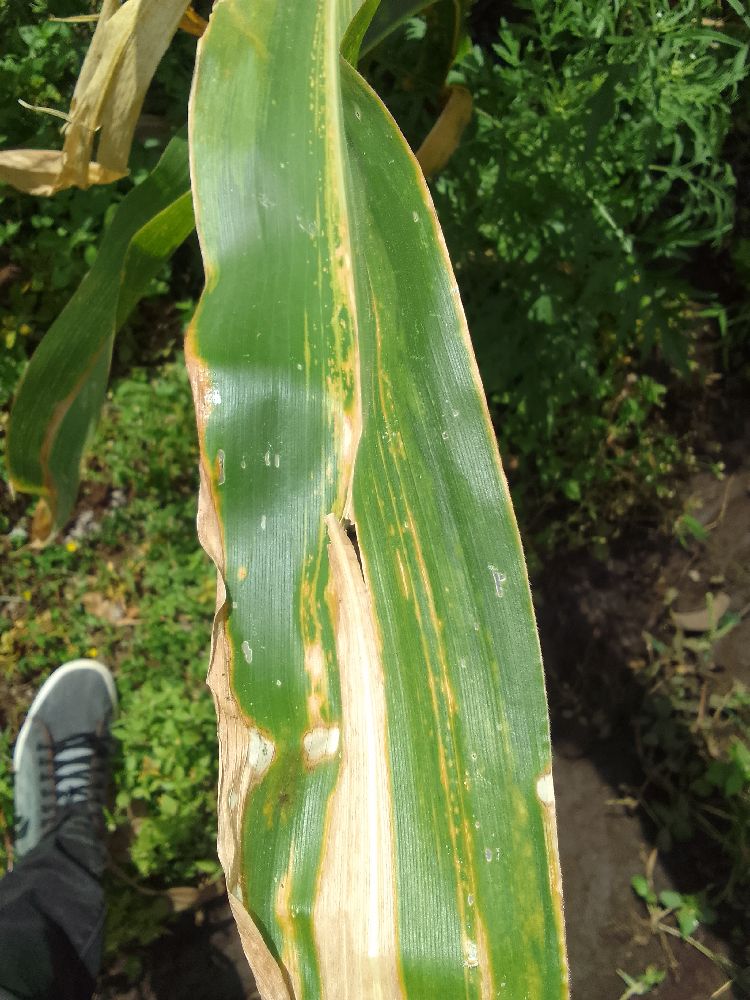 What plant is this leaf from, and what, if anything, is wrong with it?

maize, maize lethal necrosis
